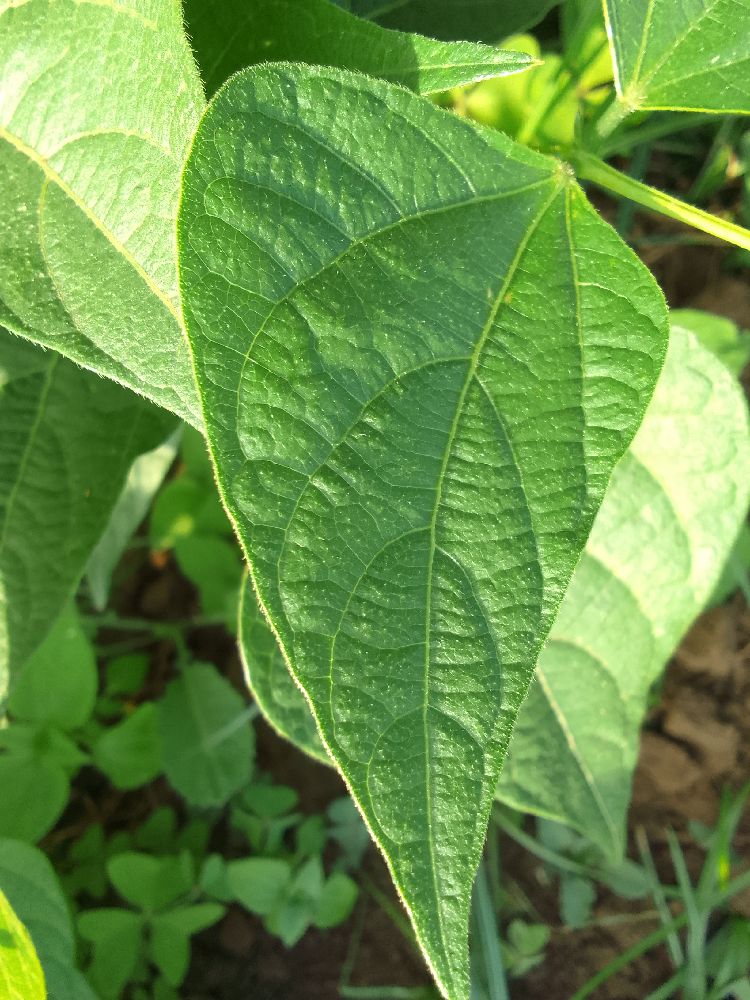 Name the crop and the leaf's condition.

common bean, healthy
